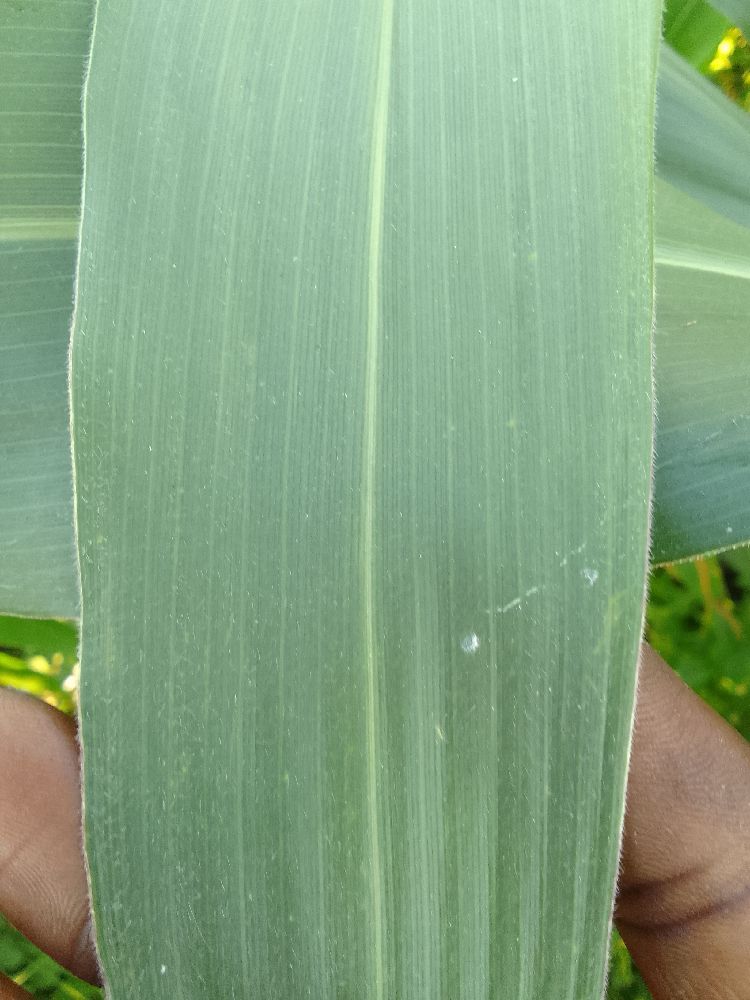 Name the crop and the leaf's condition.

maize, healthy
